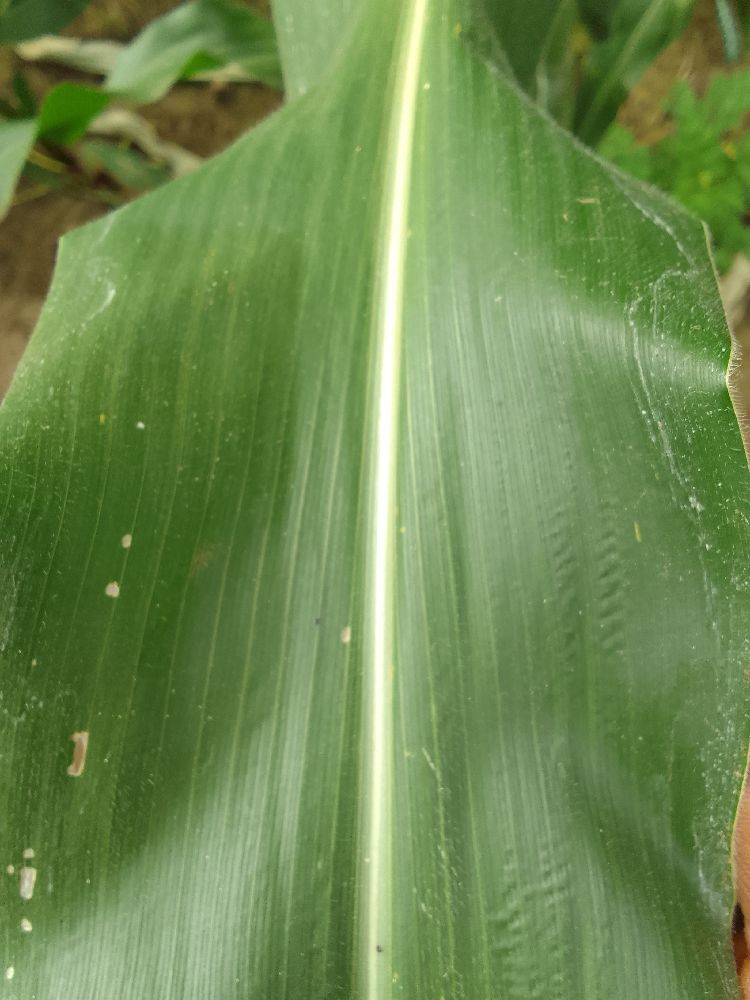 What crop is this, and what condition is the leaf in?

maize, healthy
